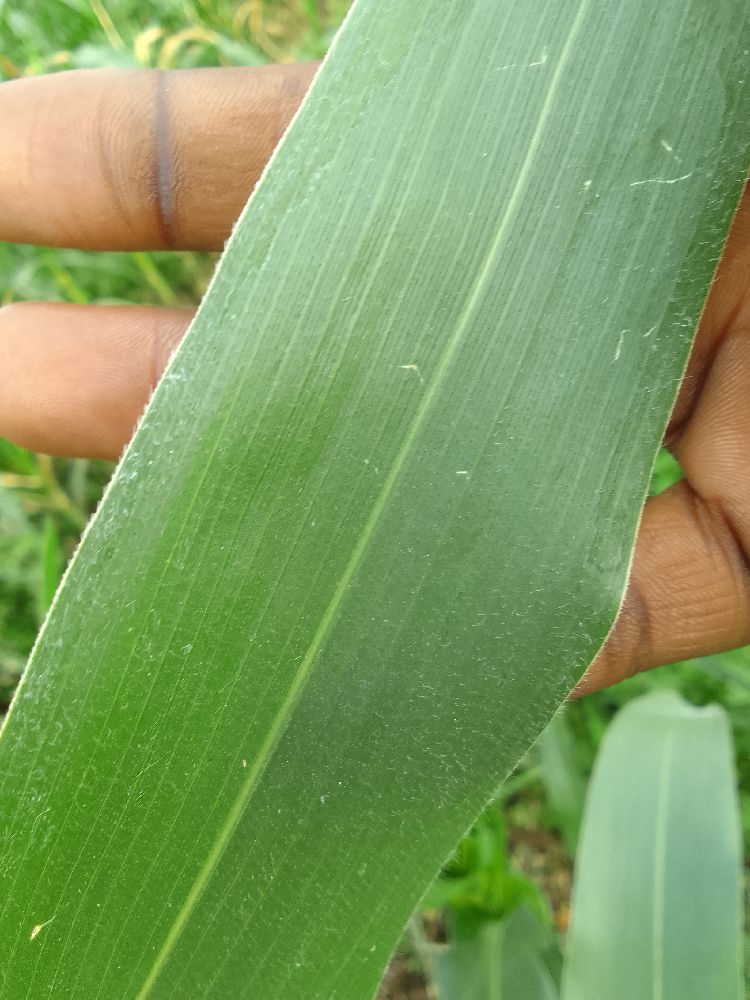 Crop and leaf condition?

maize, healthy
